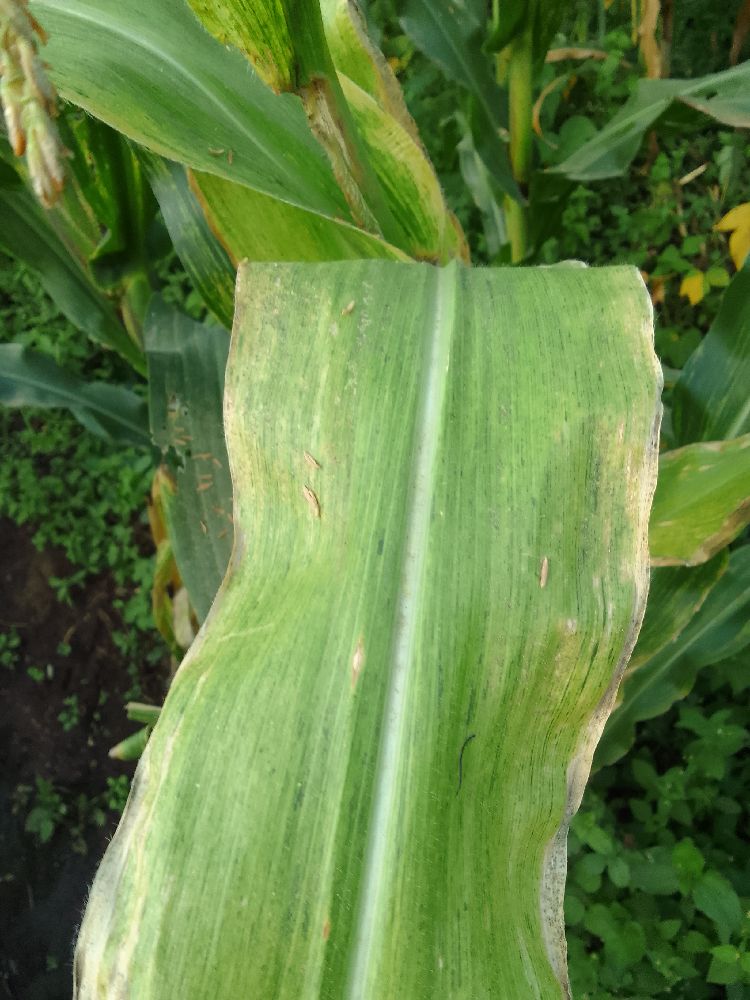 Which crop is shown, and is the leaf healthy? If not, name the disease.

maize, maize lethal necrosis
